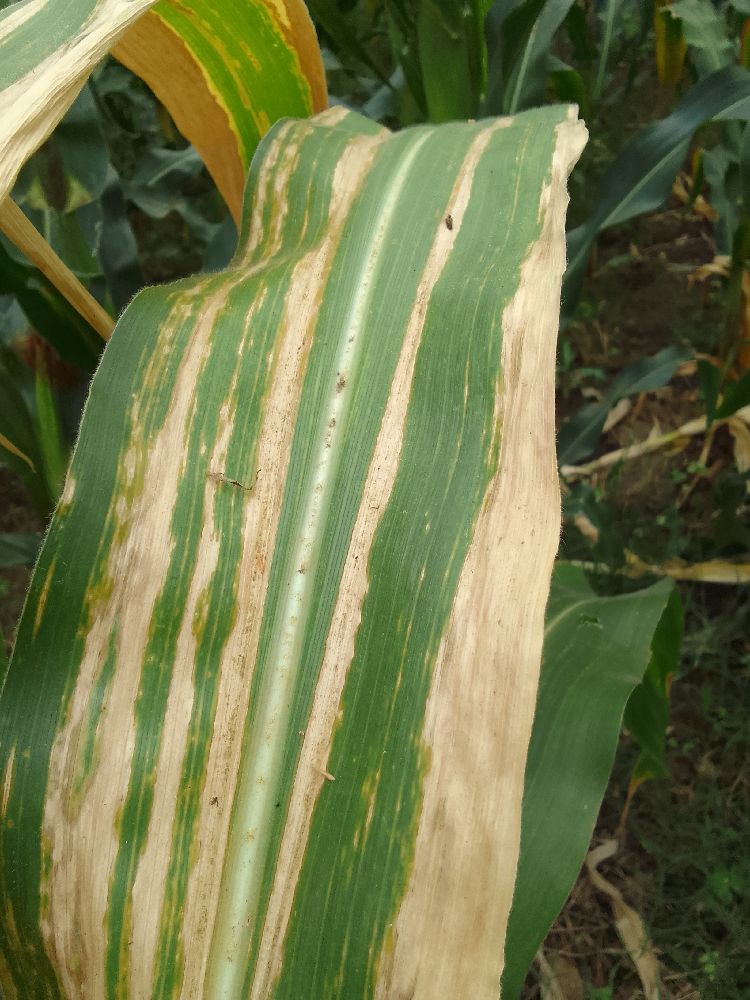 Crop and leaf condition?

maize, maize lethal necrosis
